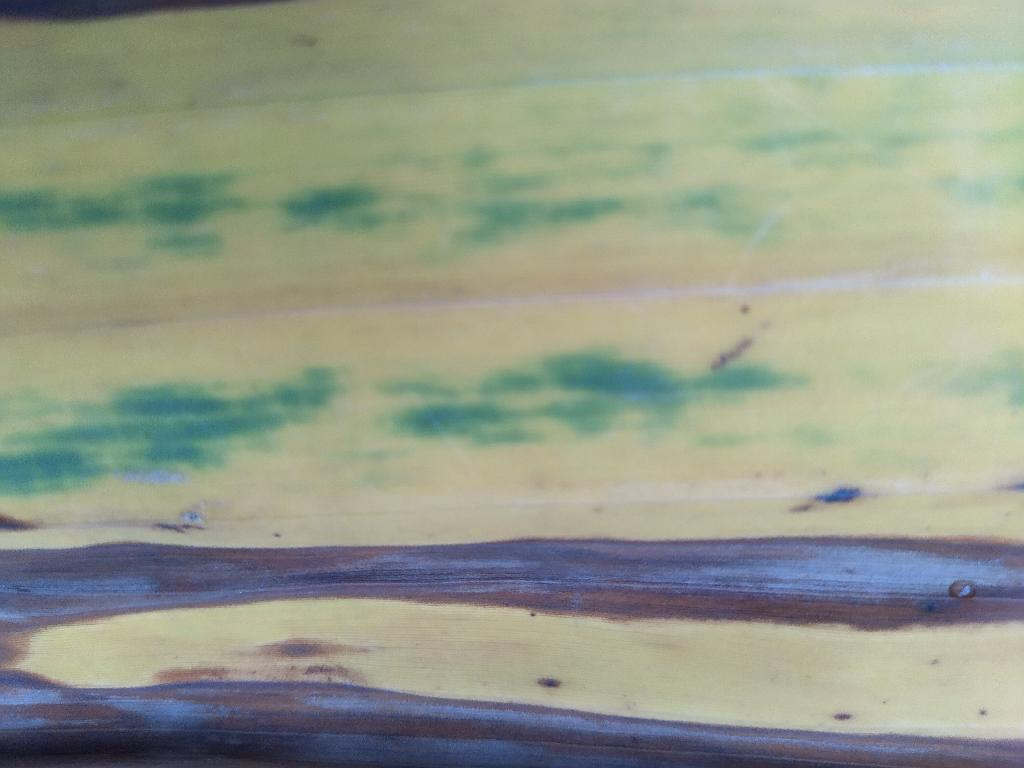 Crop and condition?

banana, fusarium wilt race 1
